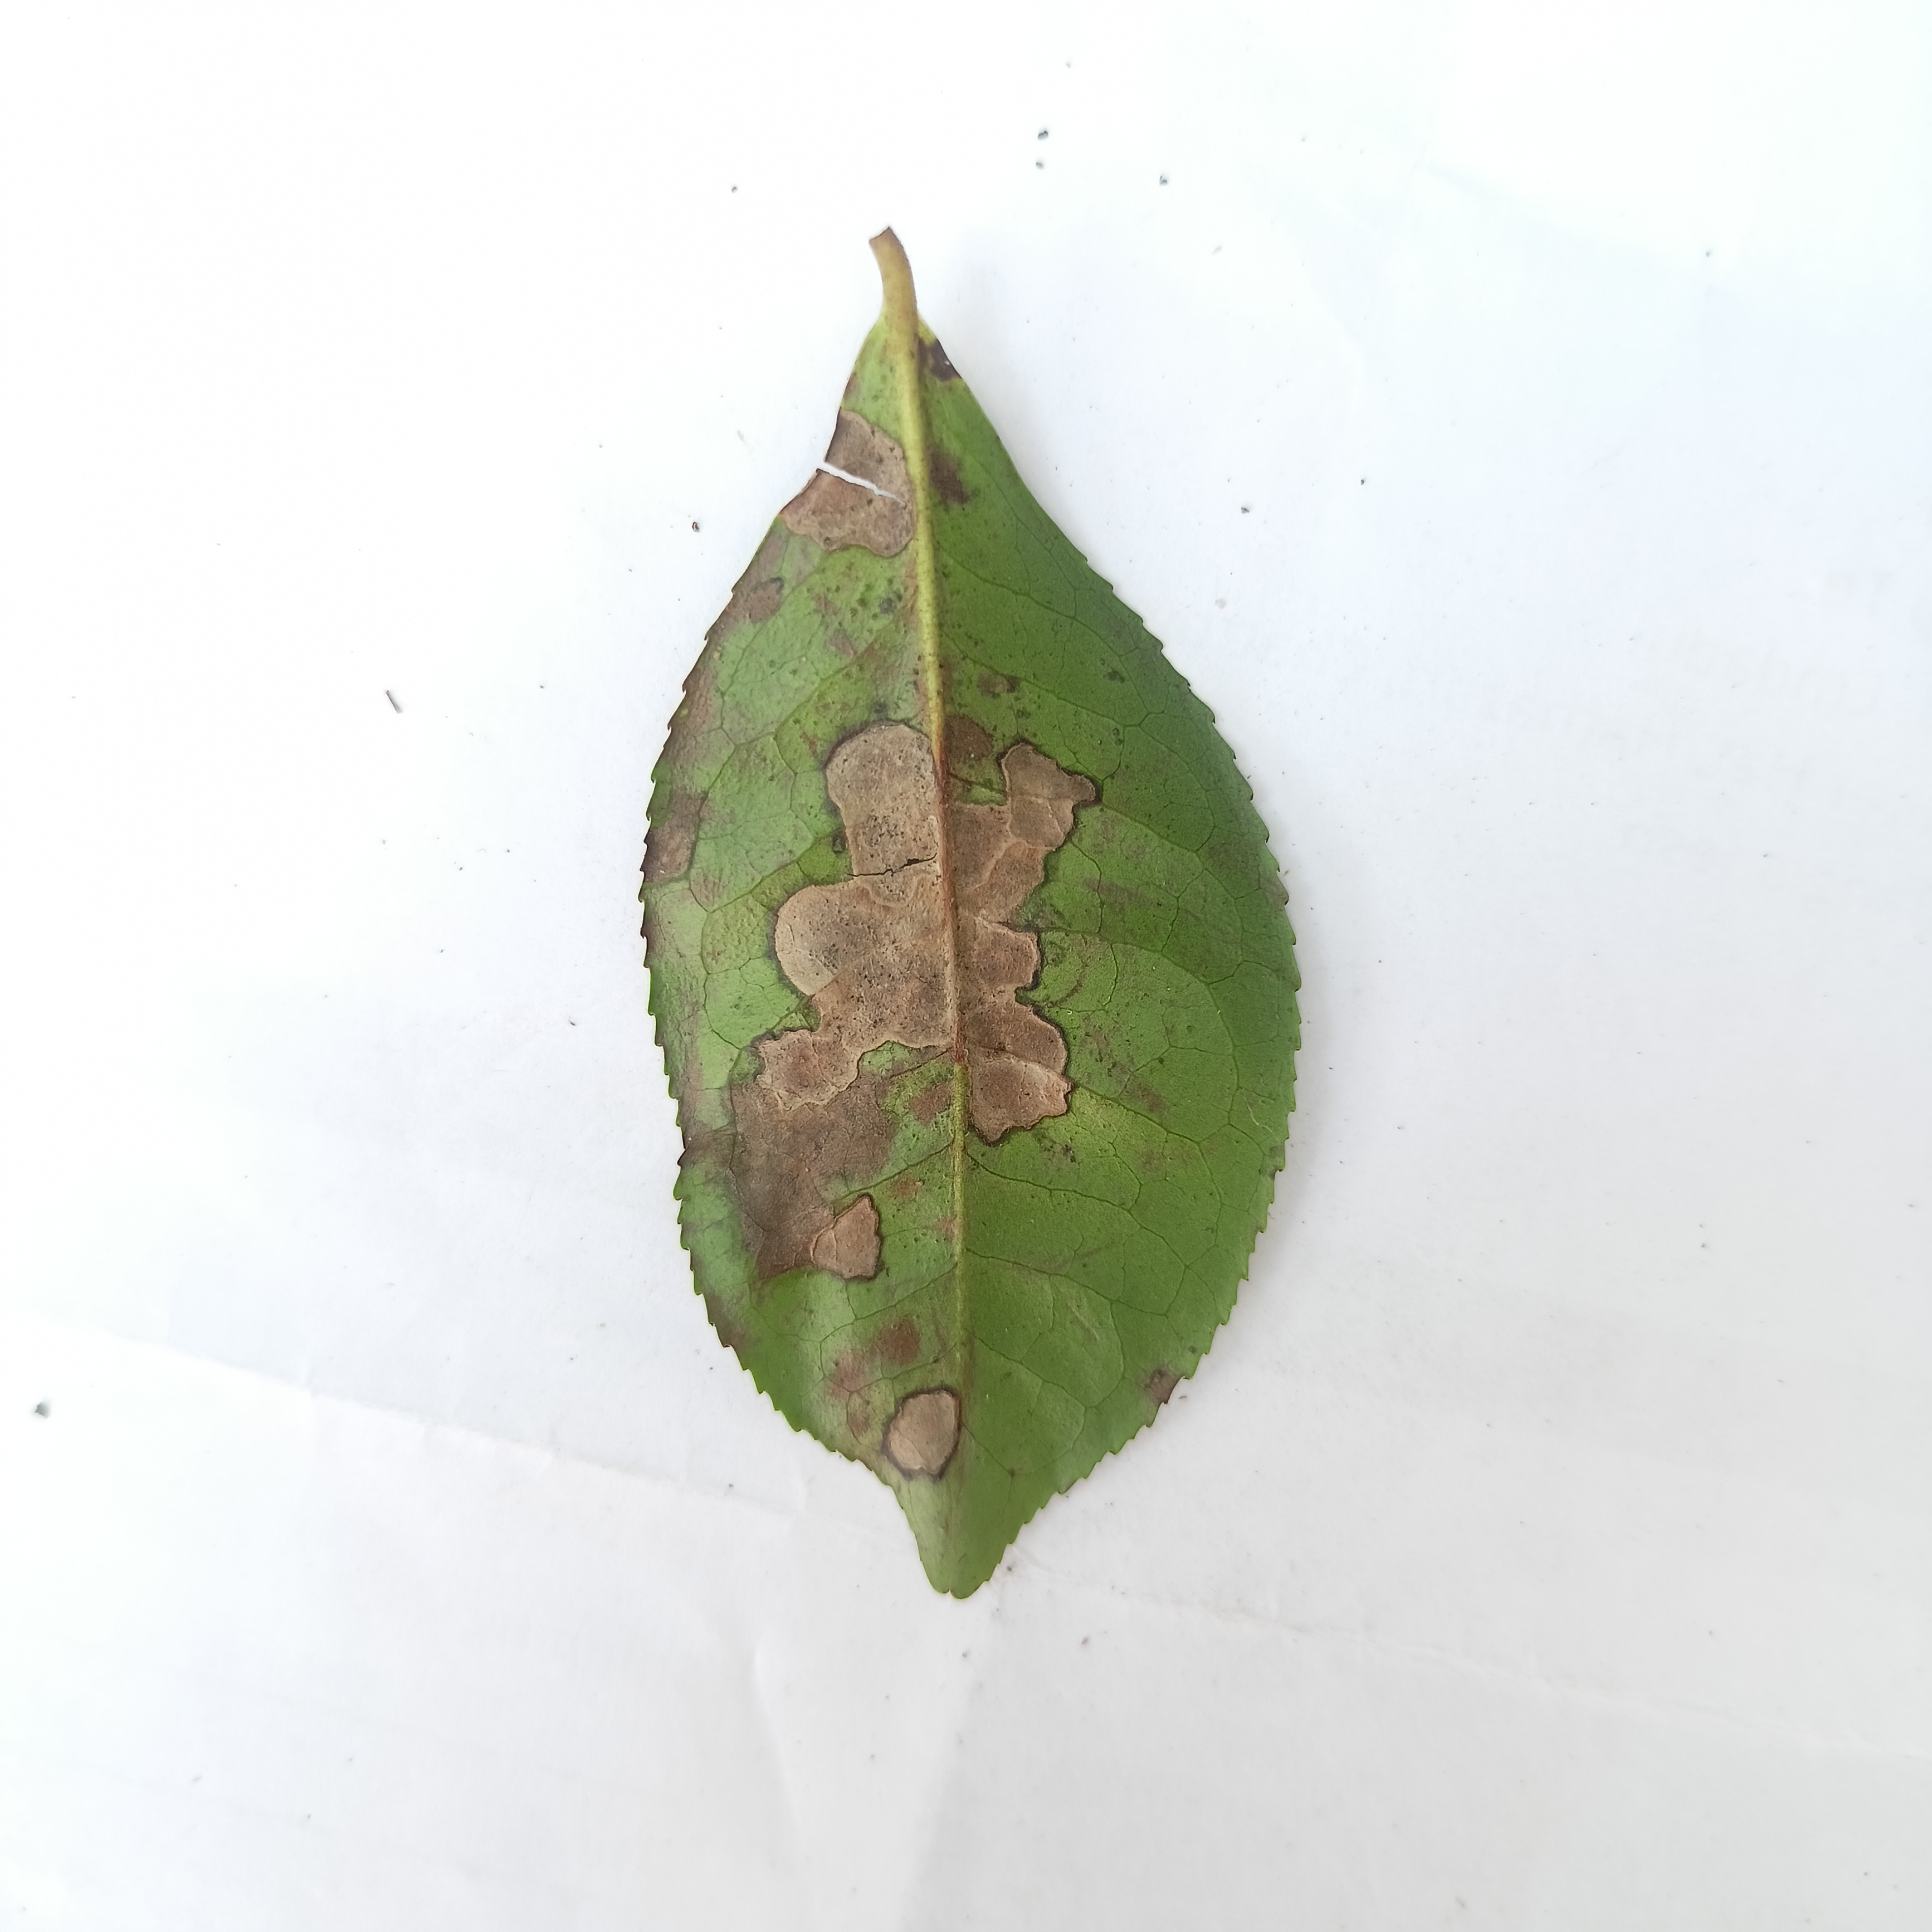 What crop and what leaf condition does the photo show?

tea, brown blight
